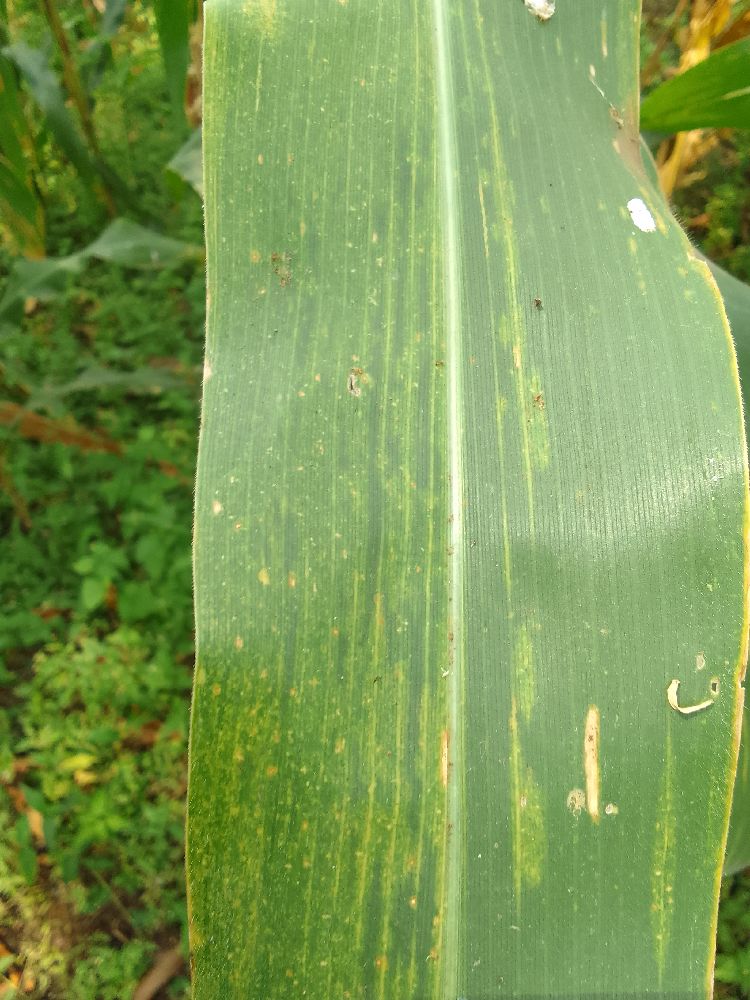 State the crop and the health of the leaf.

maize, maize lethal necrosis
